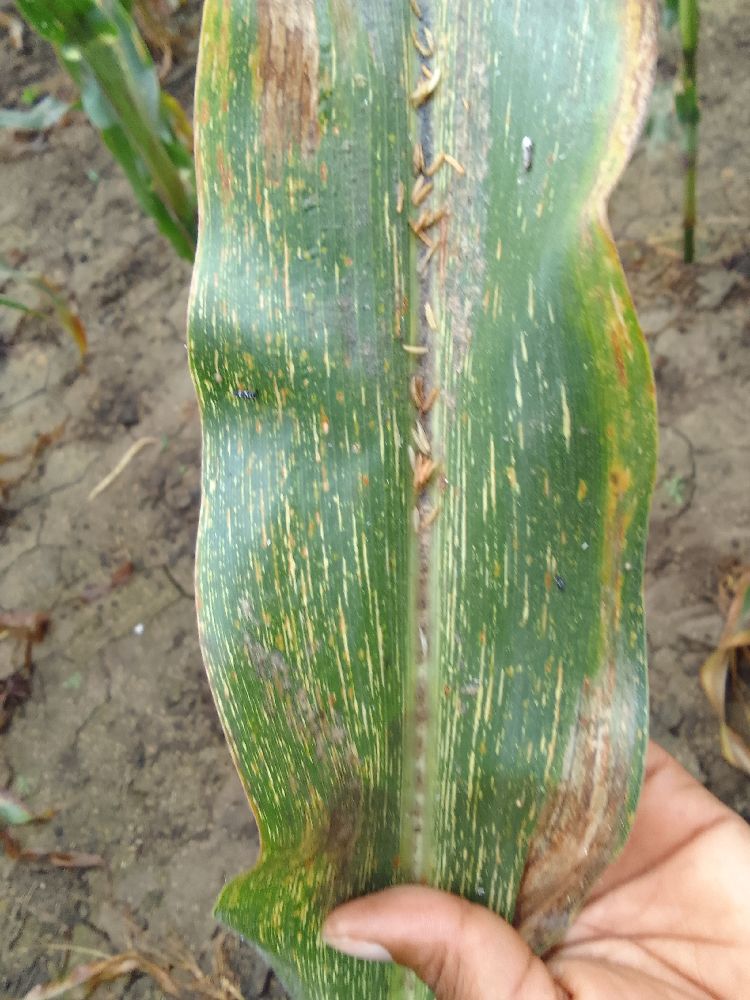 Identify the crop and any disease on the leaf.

maize, maize streak virus
